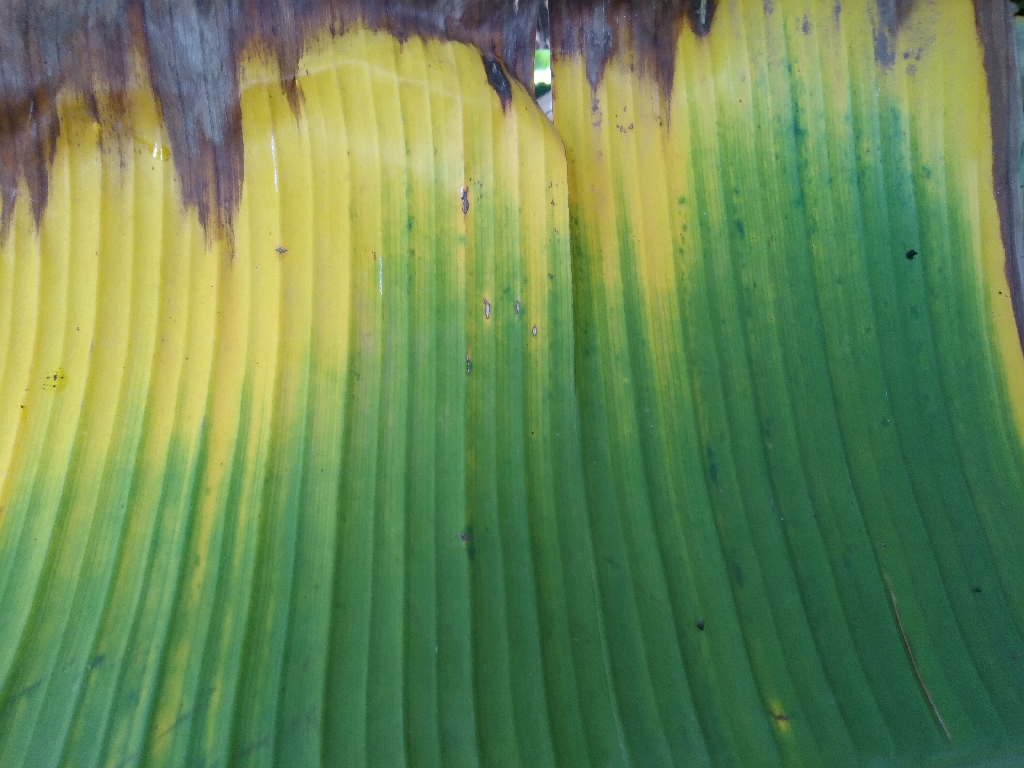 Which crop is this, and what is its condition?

banana, fusarium wilt race 1
